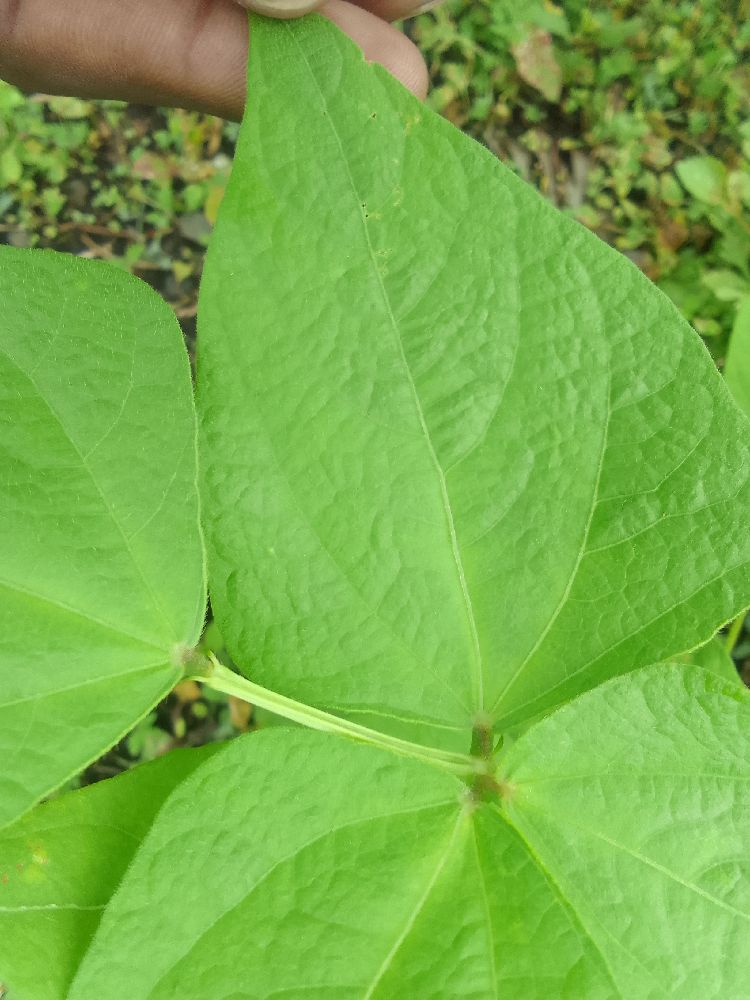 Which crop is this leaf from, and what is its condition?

common bean, healthy
